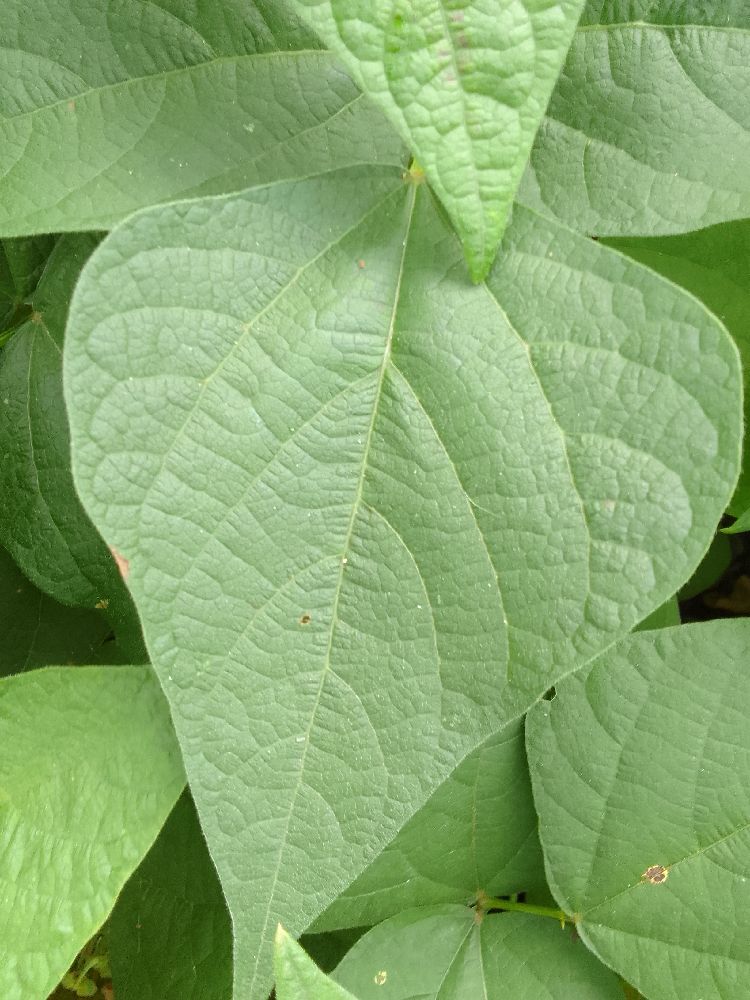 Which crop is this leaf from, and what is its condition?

common bean, healthy
